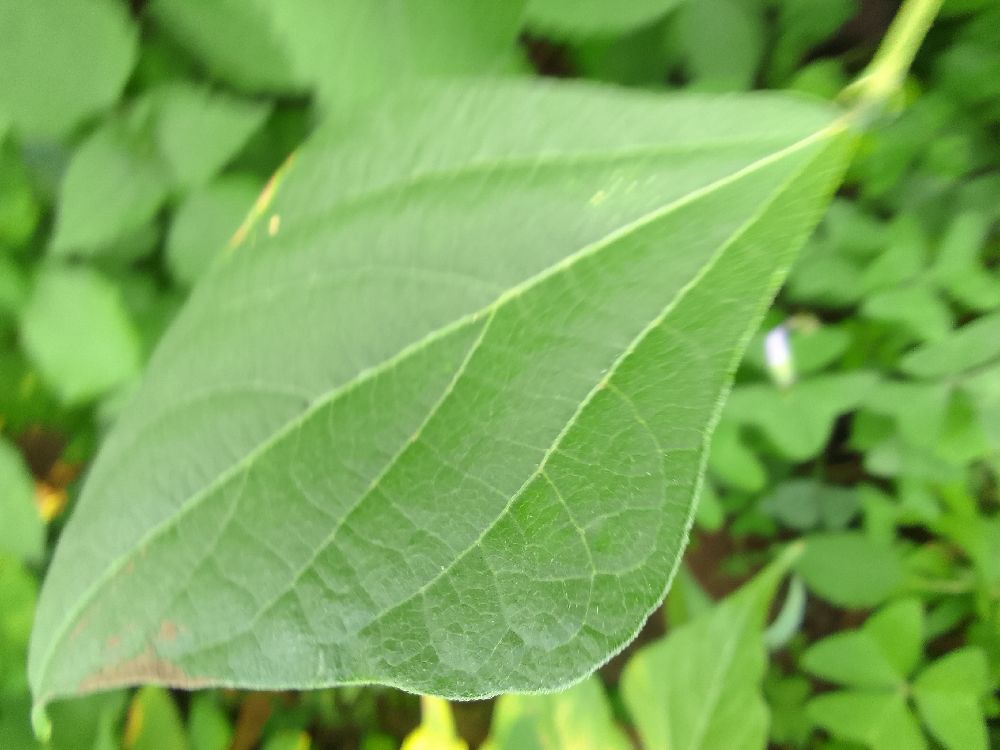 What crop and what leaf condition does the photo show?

common bean, healthy
